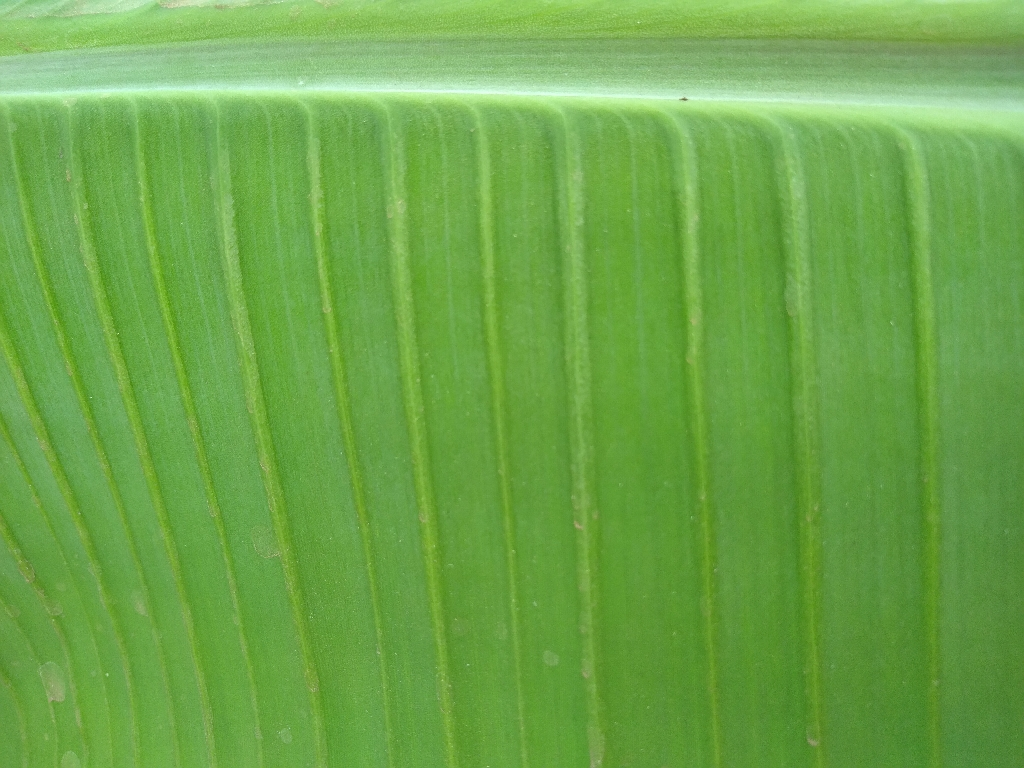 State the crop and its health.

banana, healthy
